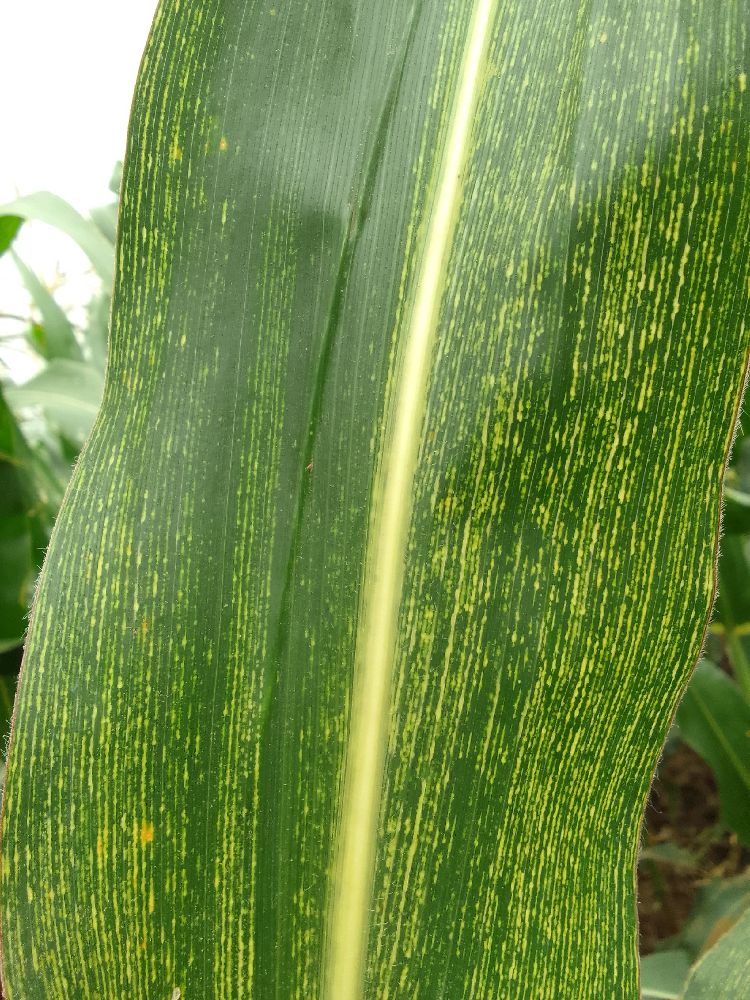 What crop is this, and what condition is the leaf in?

maize, maize streak virus
